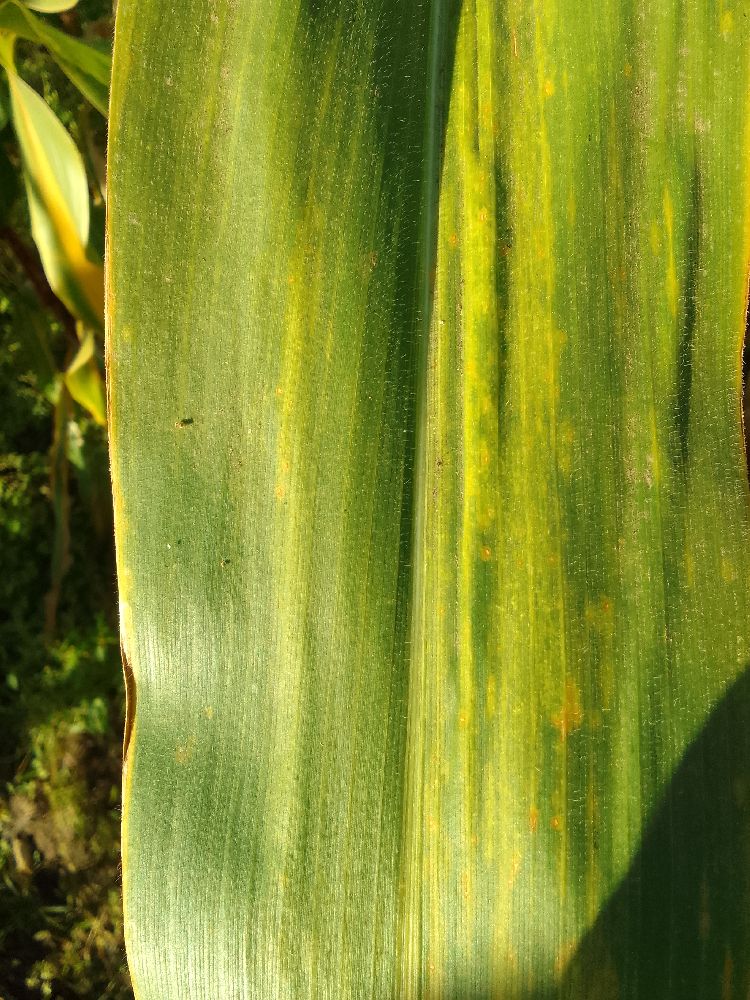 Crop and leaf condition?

maize, maize lethal necrosis
